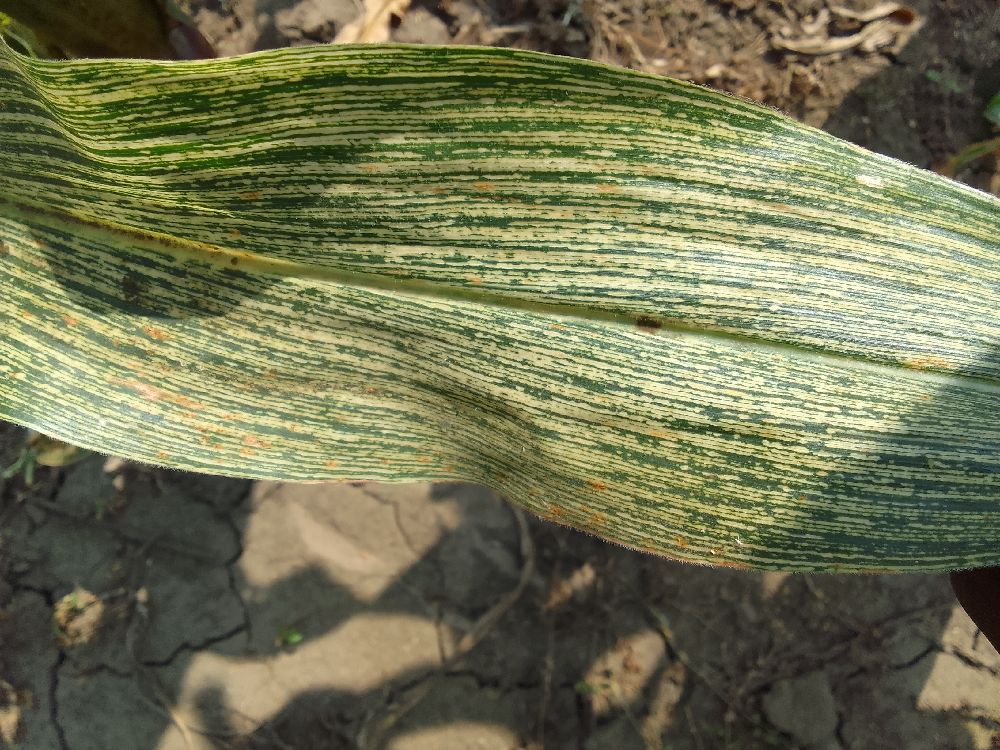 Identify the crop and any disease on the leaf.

maize, maize streak virus
